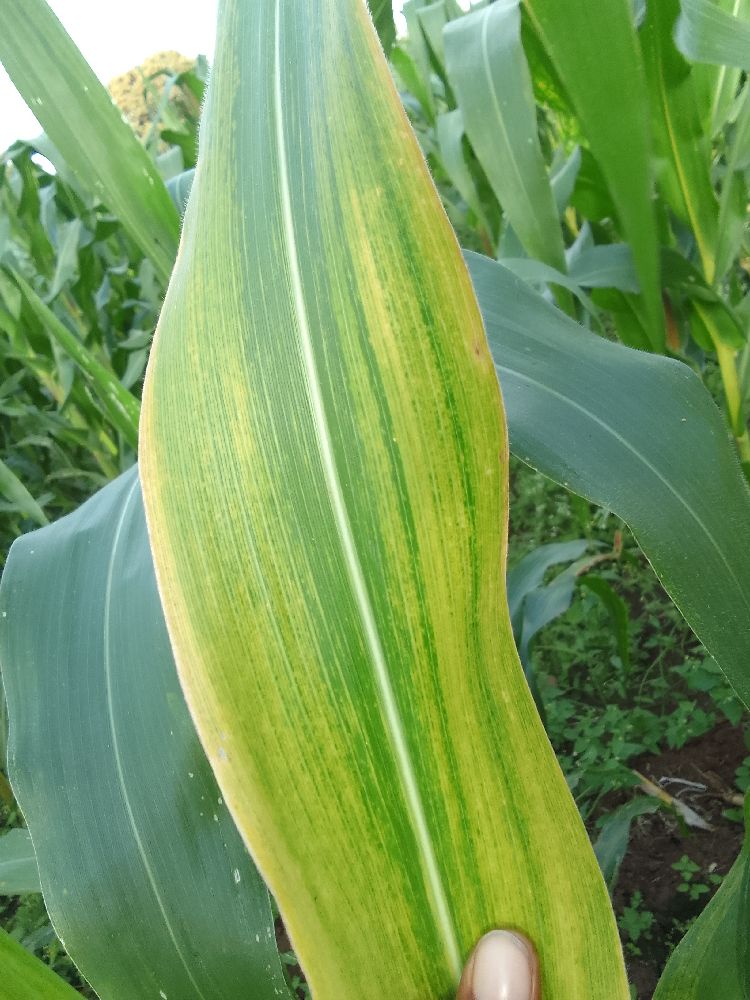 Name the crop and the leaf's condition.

maize, maize lethal necrosis
